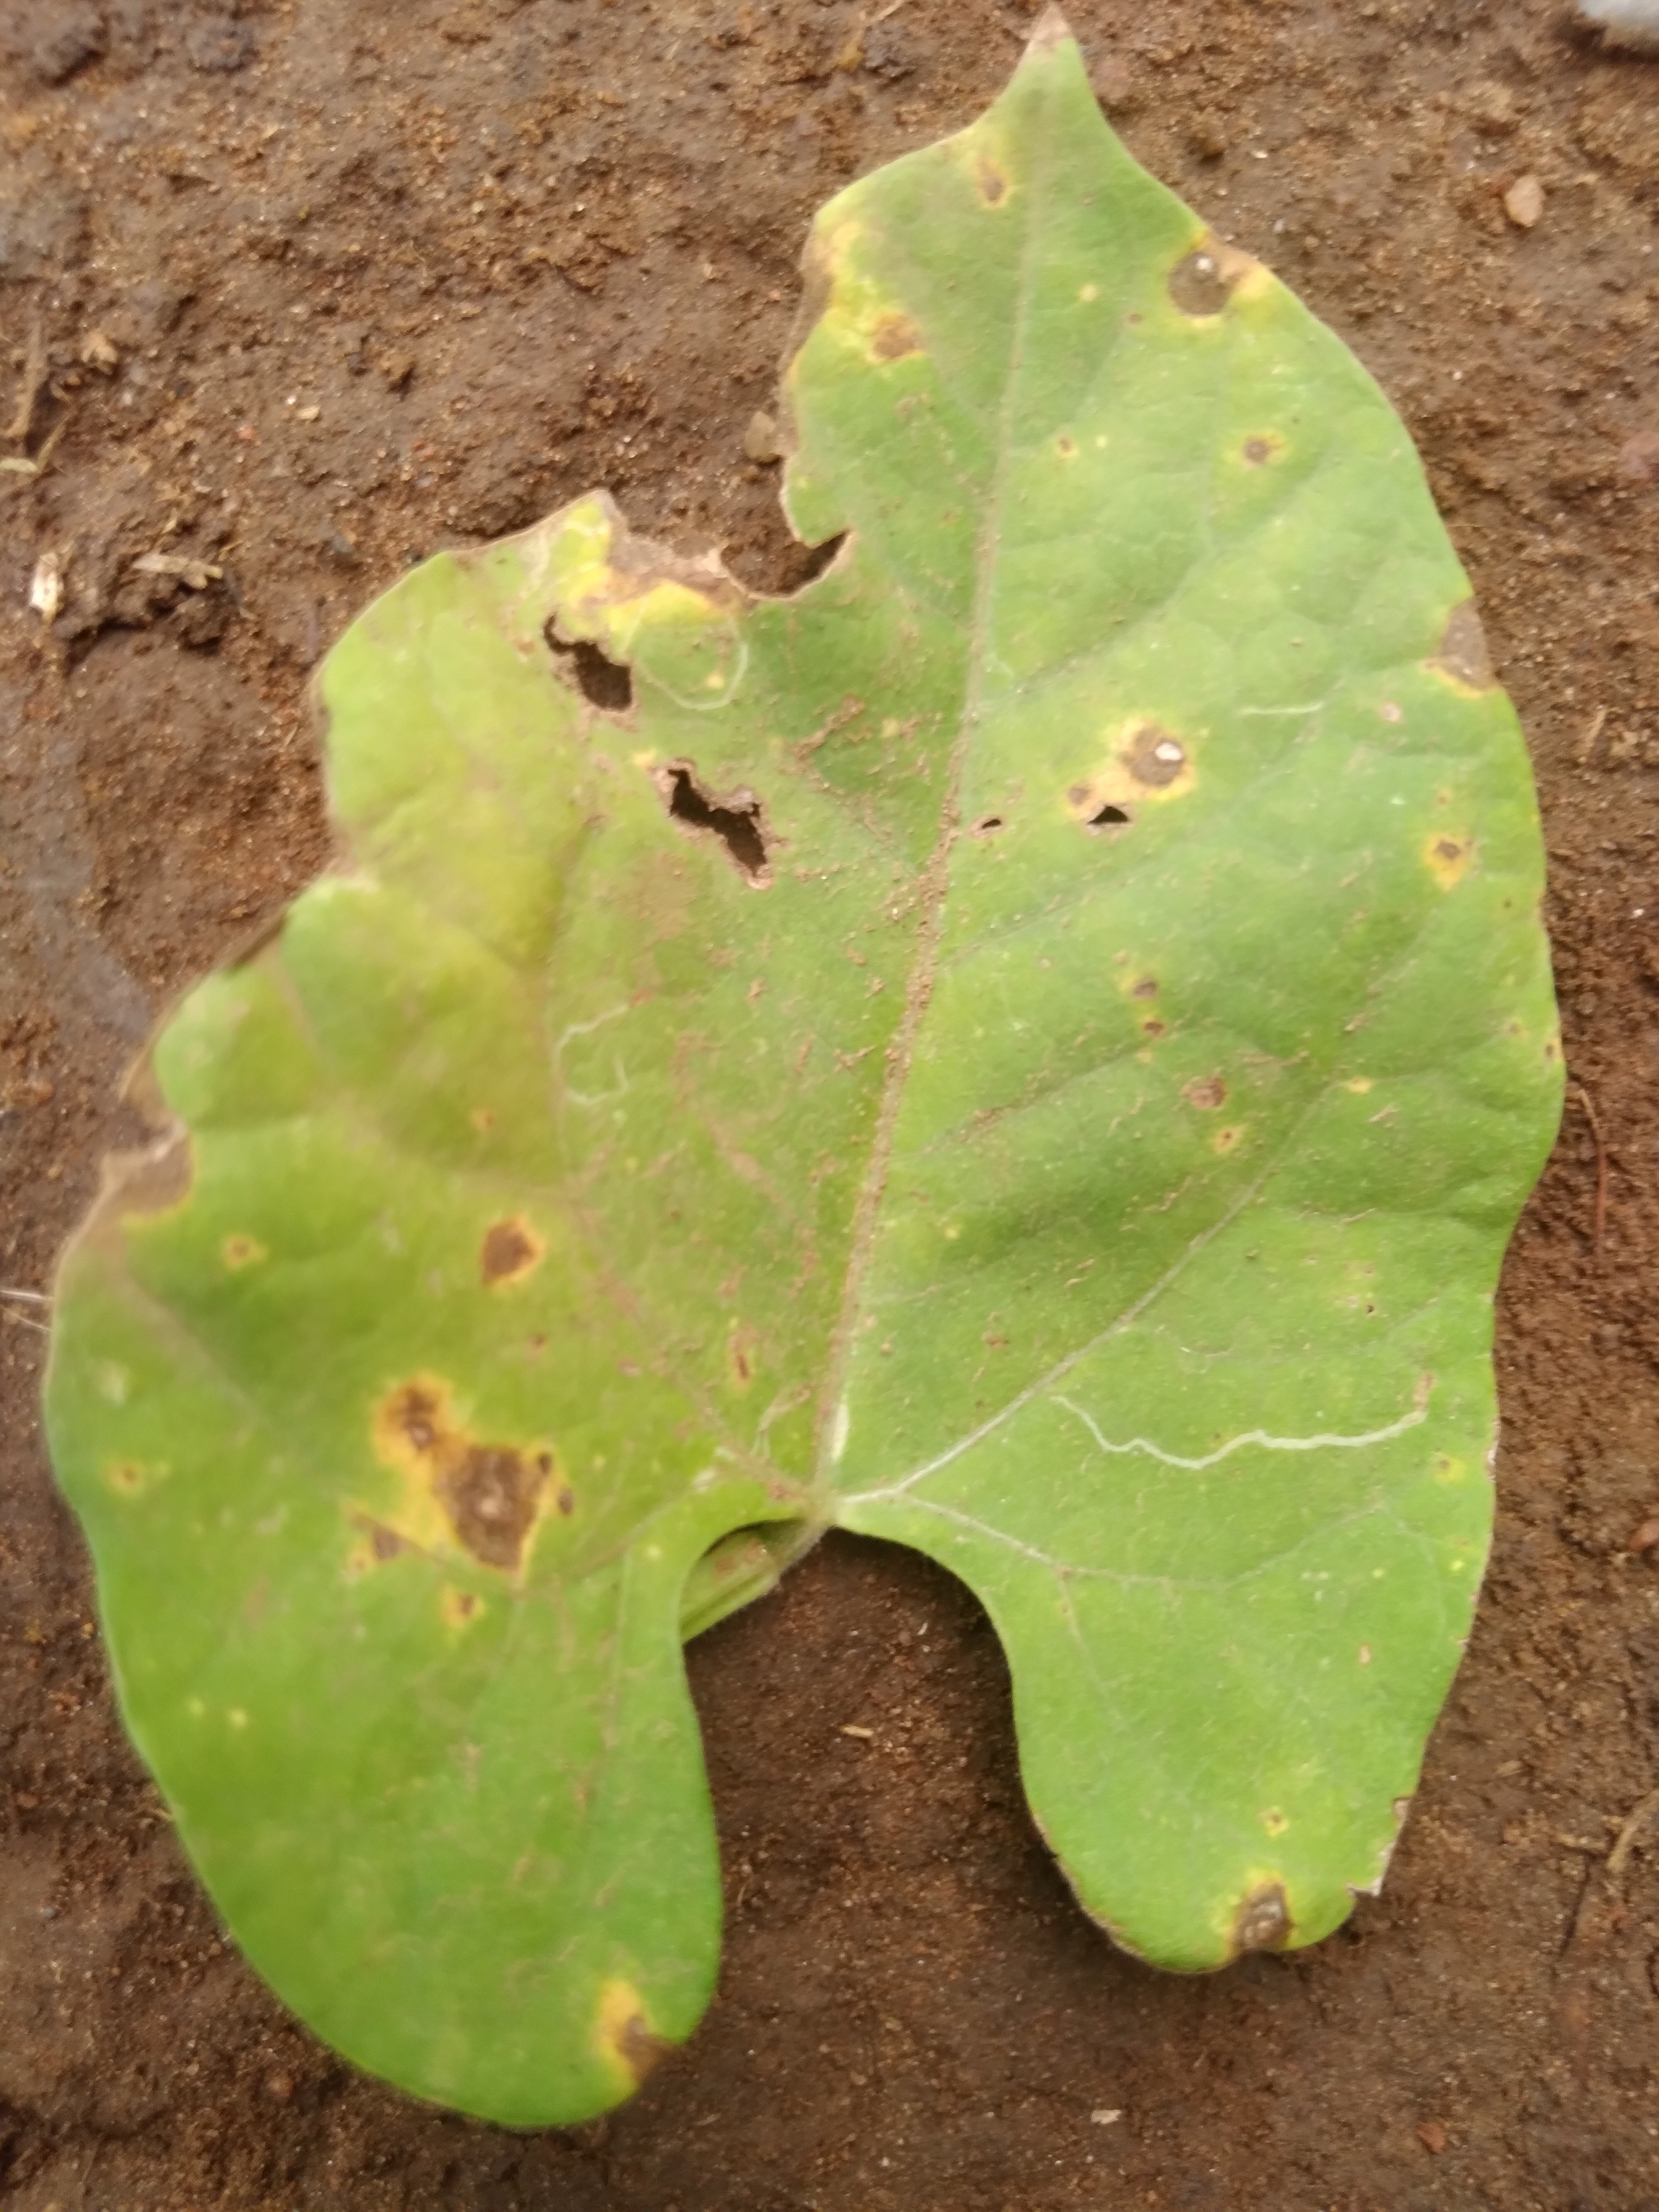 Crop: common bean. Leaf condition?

rust
